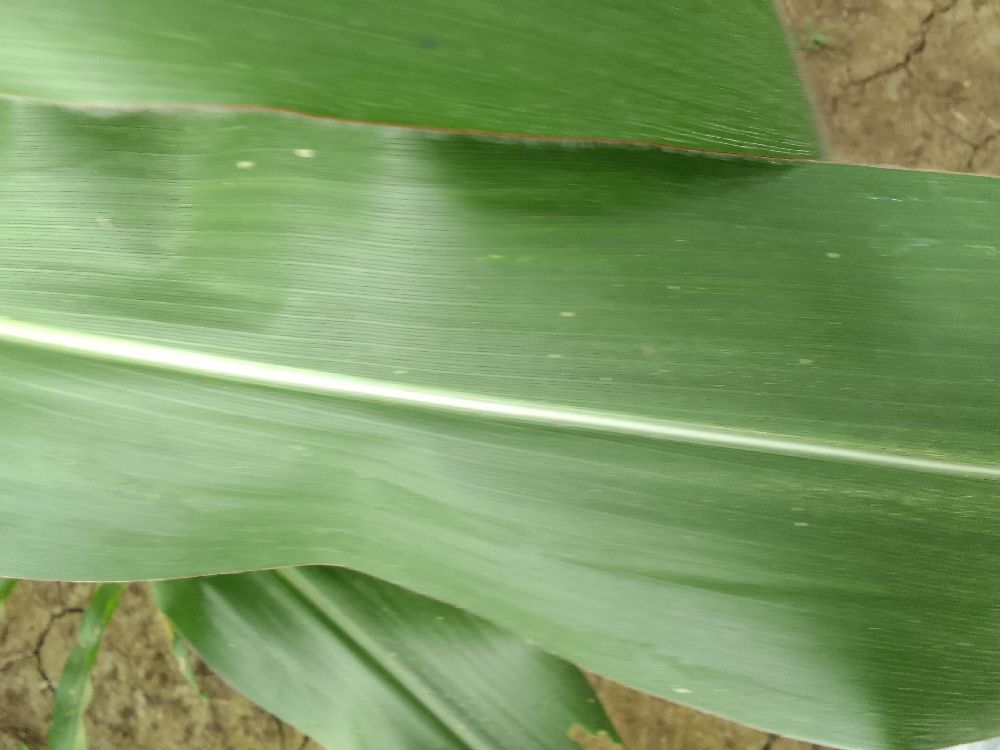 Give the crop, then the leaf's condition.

maize, healthy
